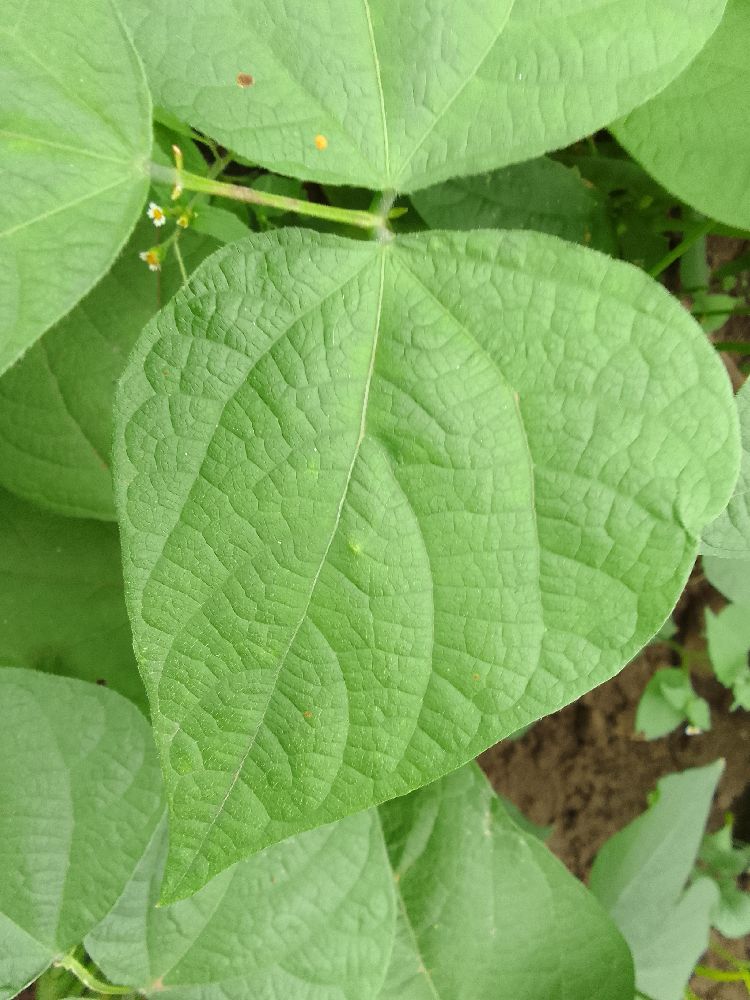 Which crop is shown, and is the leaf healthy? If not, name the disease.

common bean, healthy
